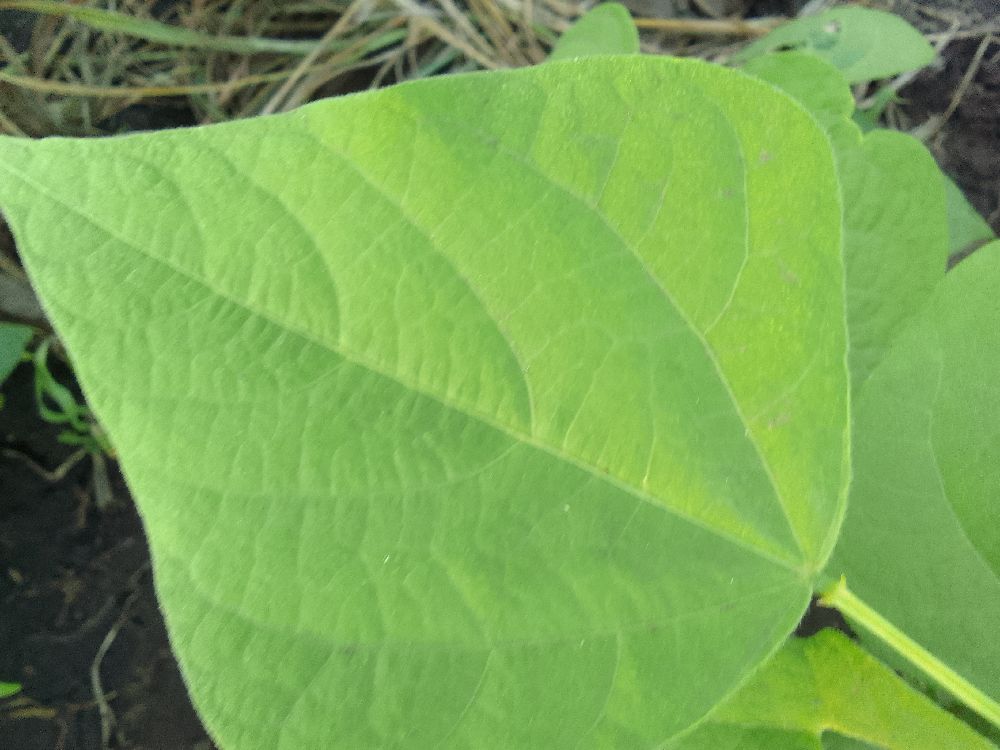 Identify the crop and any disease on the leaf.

common bean, healthy
